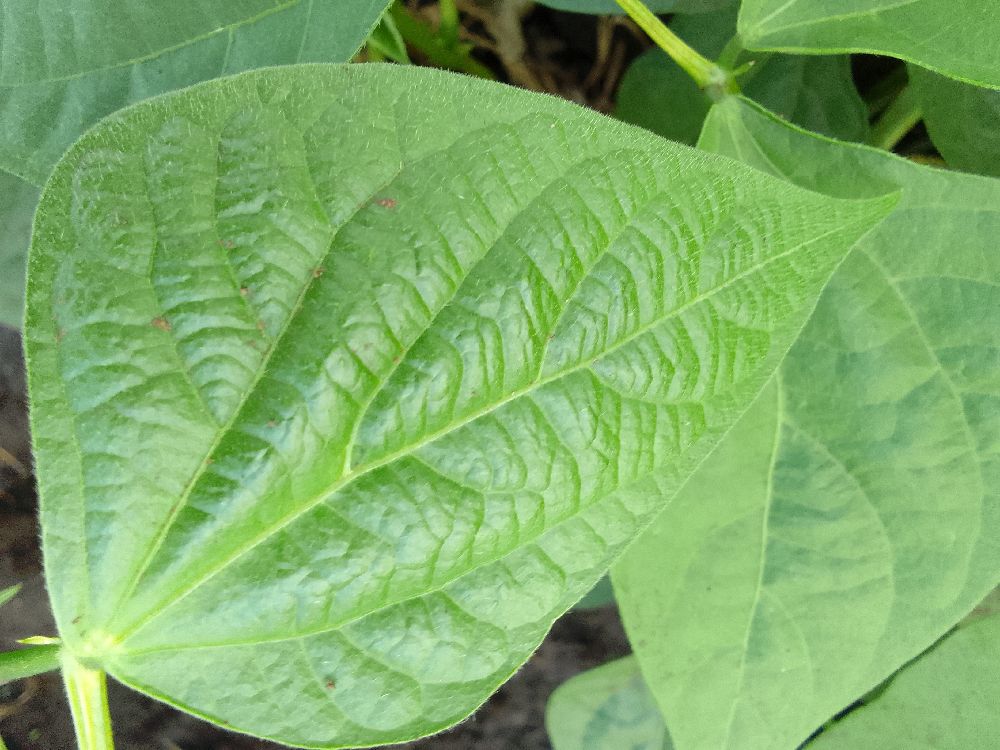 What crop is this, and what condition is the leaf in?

common bean, healthy
